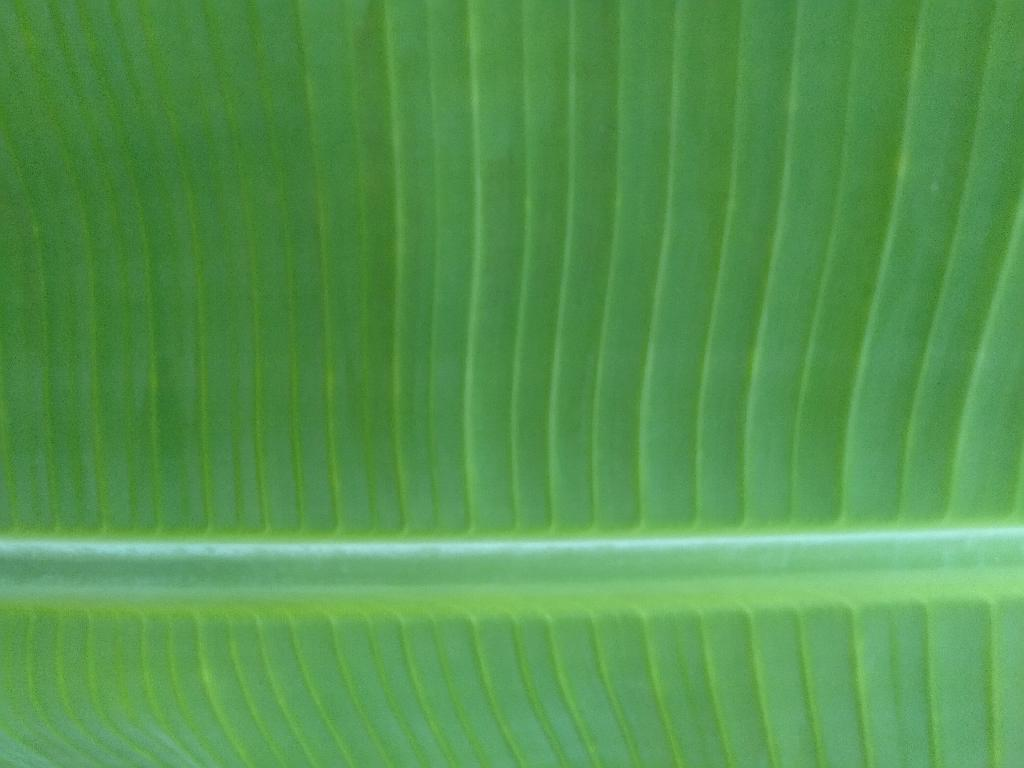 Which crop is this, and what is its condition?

banana, healthy
